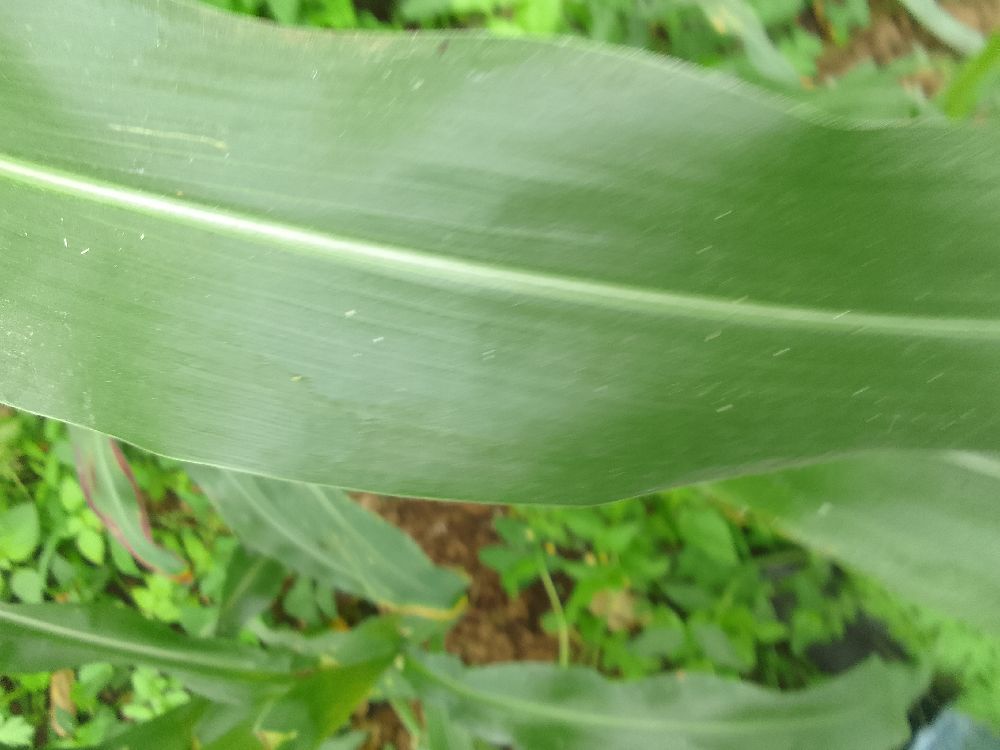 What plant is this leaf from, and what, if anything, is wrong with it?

maize, healthy
